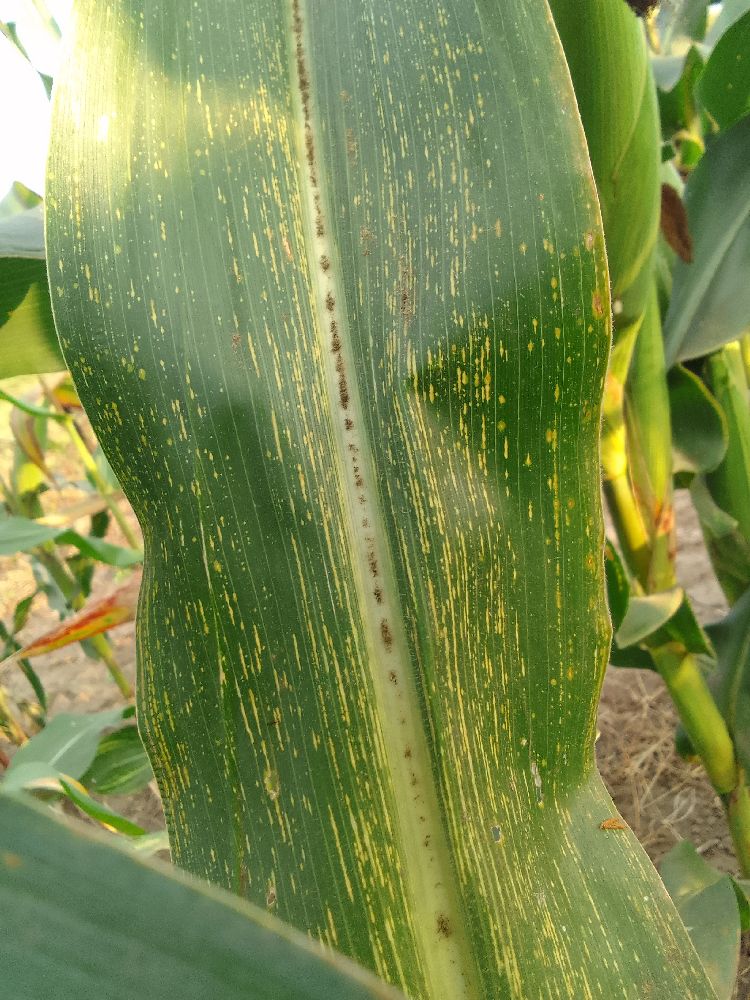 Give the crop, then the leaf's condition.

maize, maize streak virus
